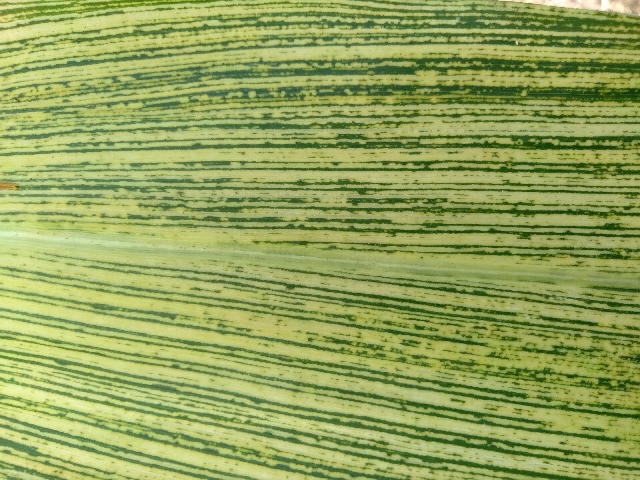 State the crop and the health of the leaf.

maize, maize streak virus
